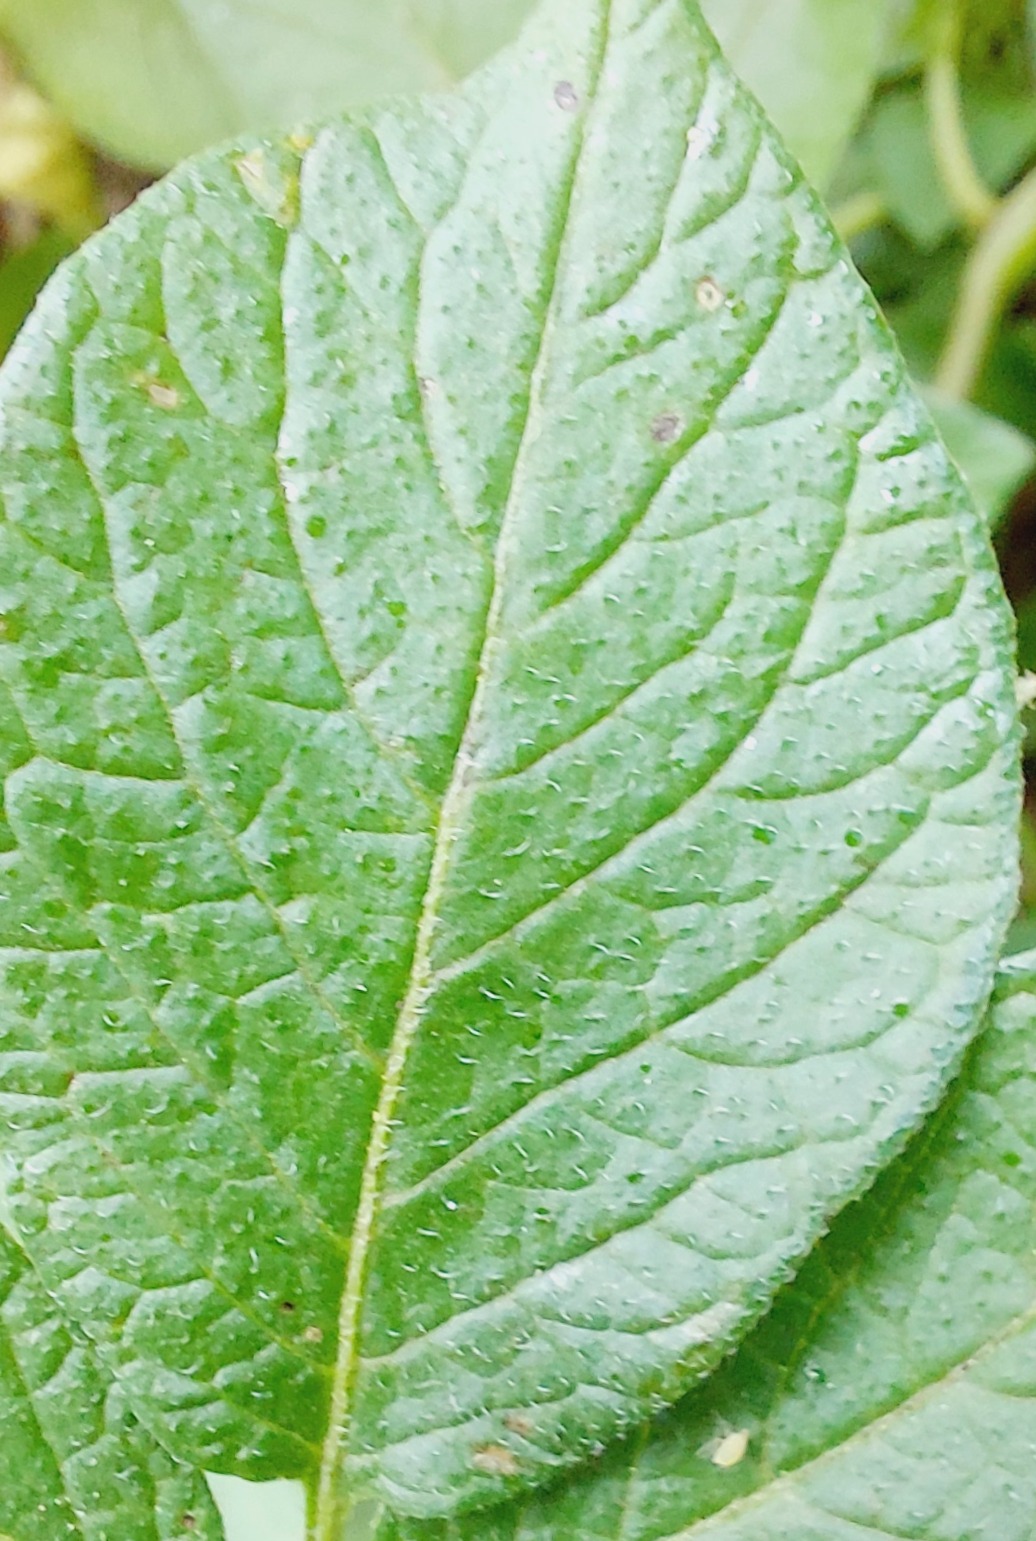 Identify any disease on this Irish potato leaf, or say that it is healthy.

healthy
